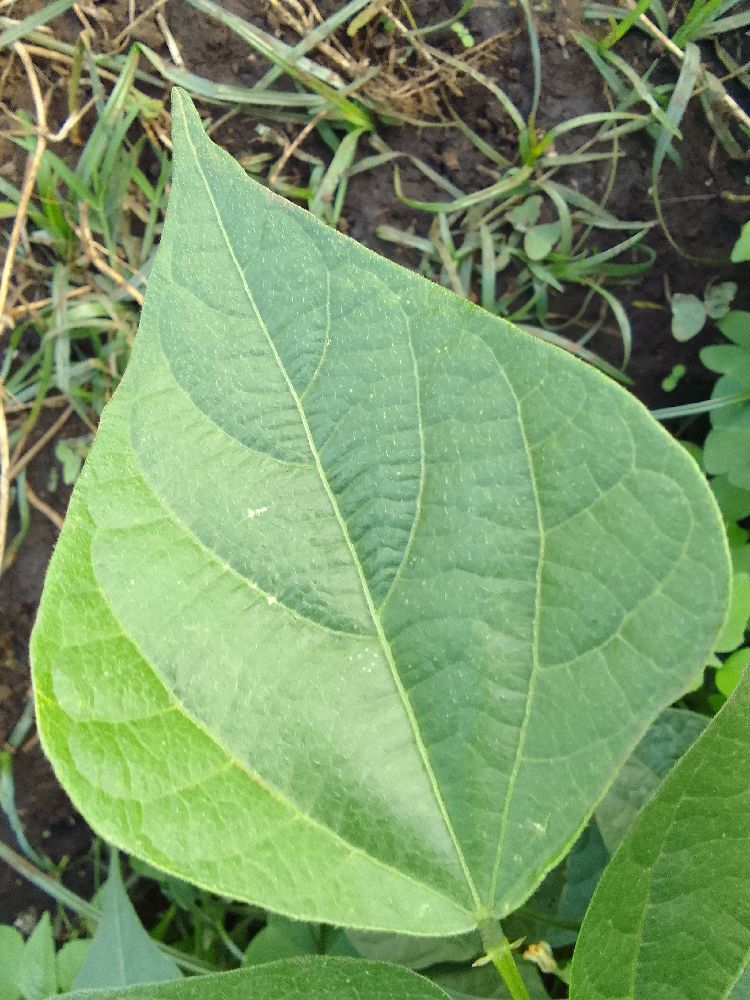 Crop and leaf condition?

common bean, healthy
